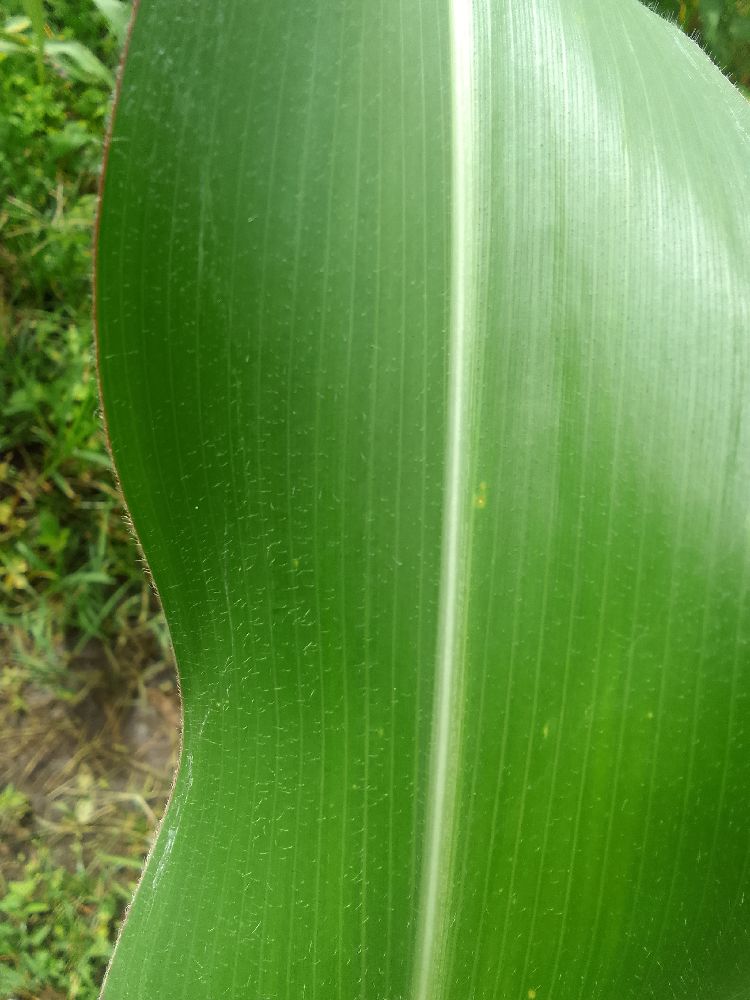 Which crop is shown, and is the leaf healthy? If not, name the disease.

maize, healthy
